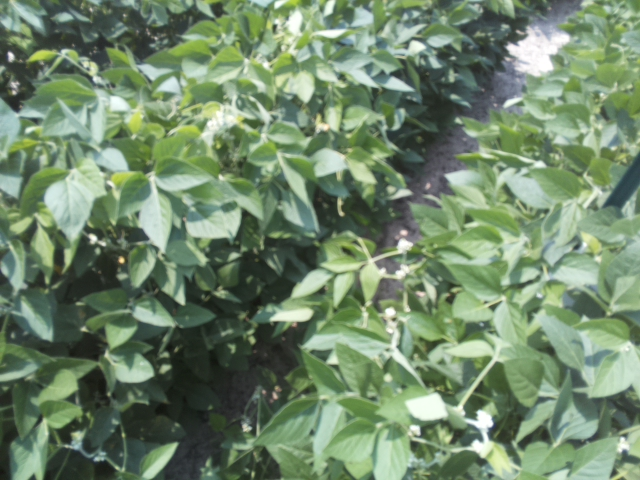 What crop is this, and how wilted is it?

soybean, leaflets folding inward at secondary pulvinus with no turgor loss in leaflets or petioles
